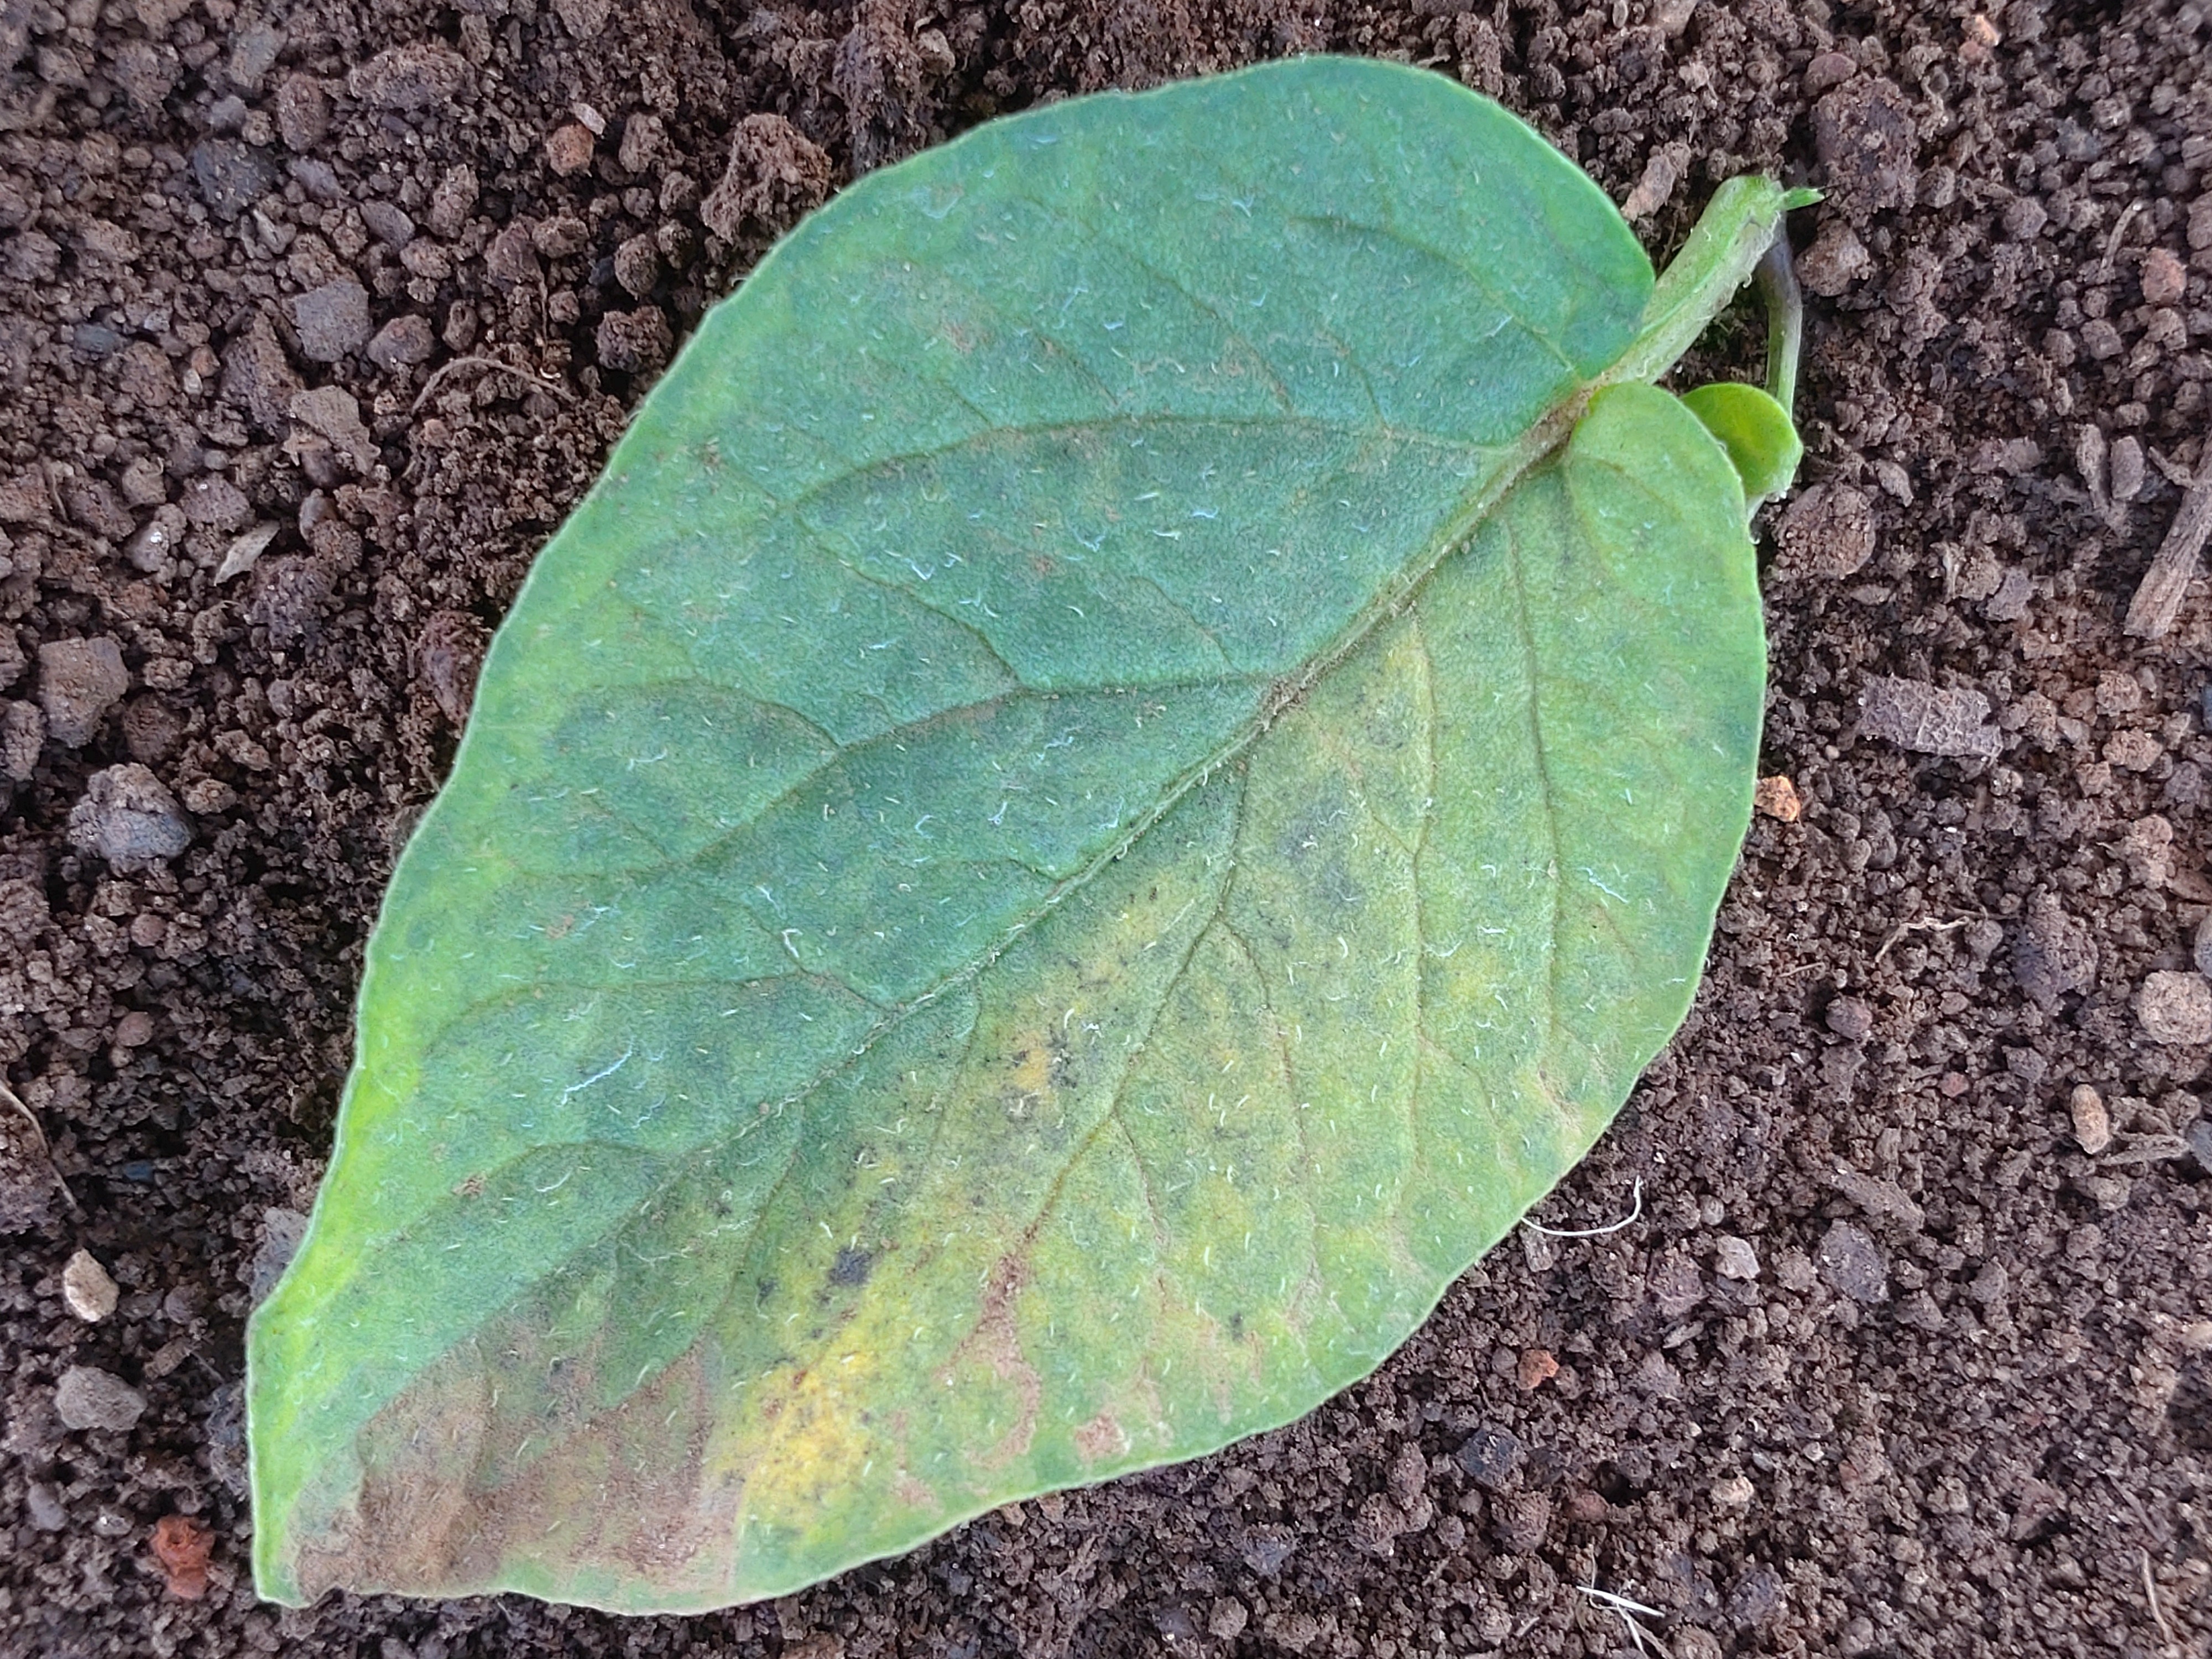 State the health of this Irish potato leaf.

late blight
